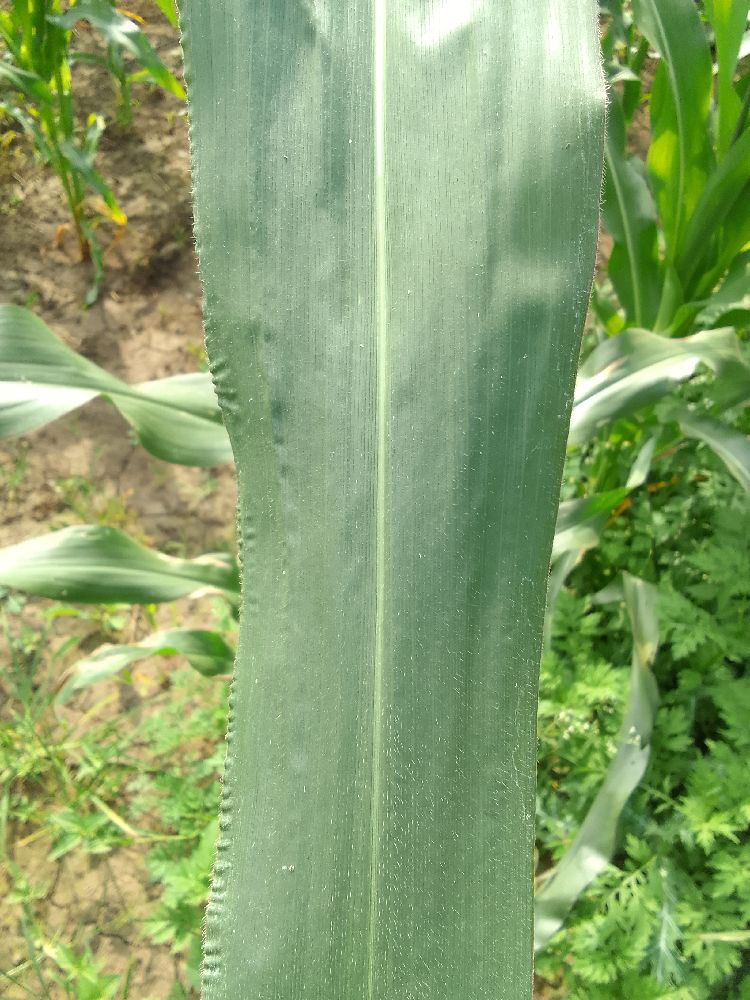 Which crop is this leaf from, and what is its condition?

maize, healthy
